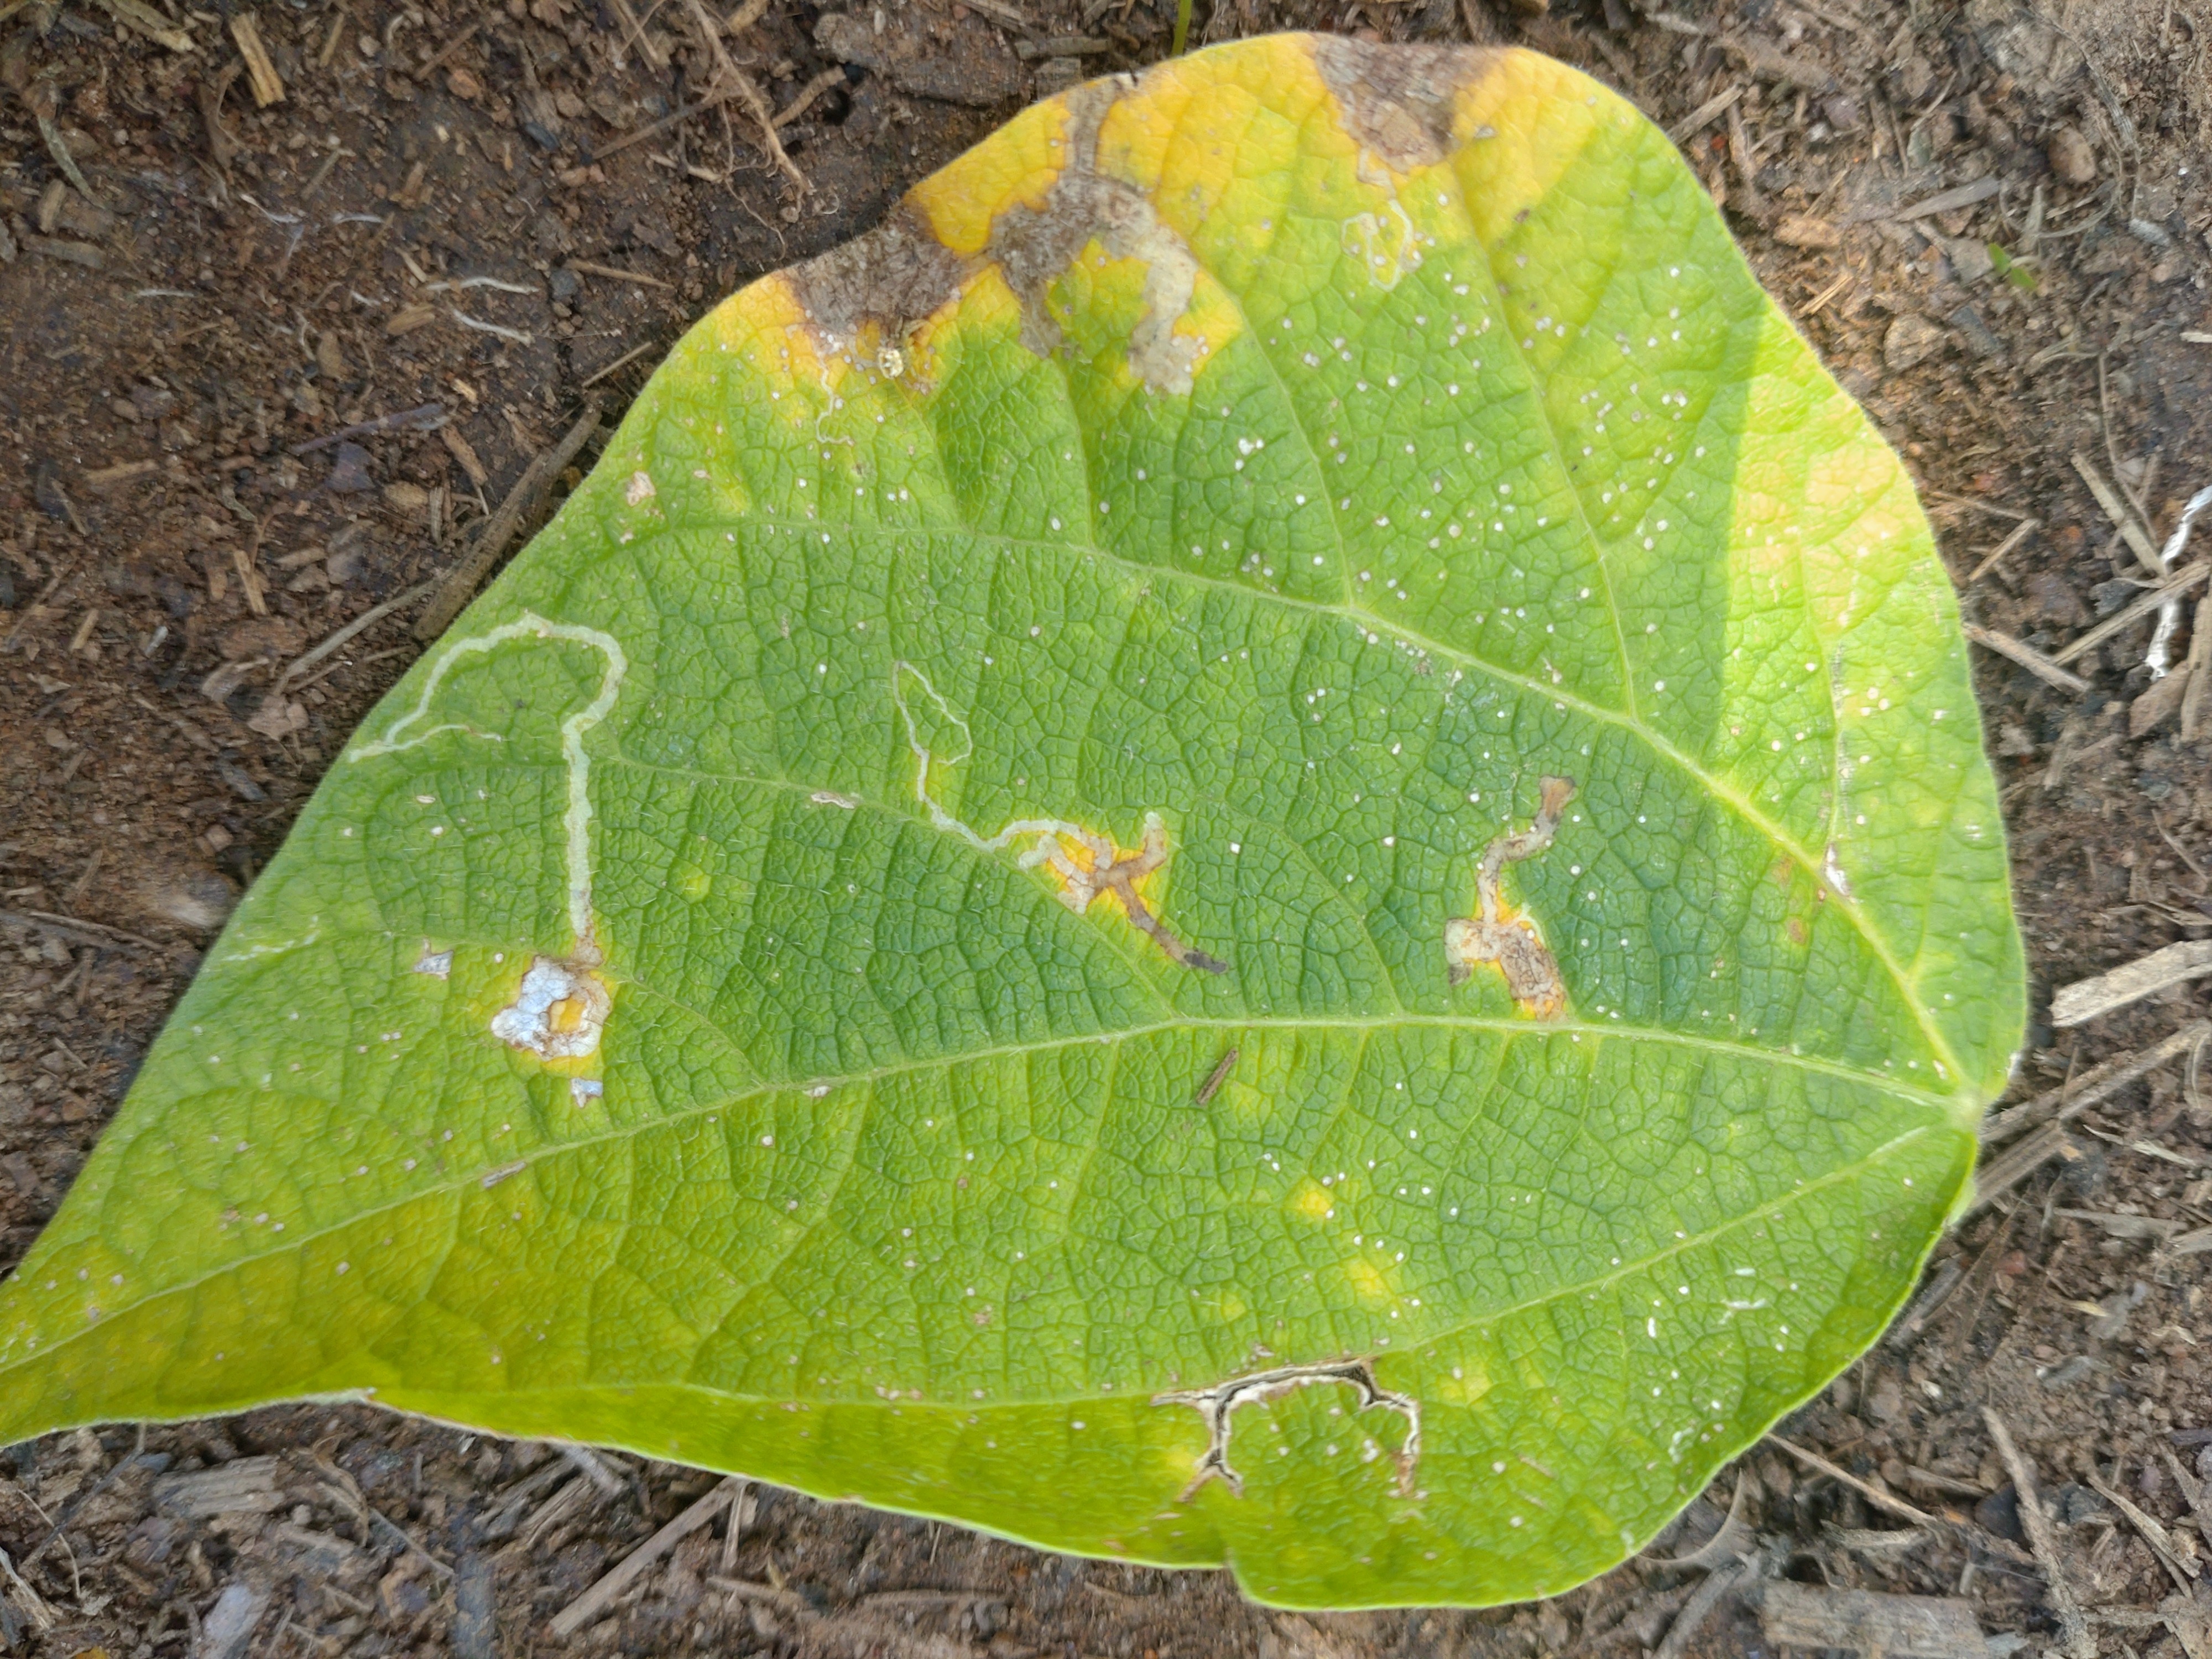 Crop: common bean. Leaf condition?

anthracnose
